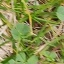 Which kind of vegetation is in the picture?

unstructured weed
